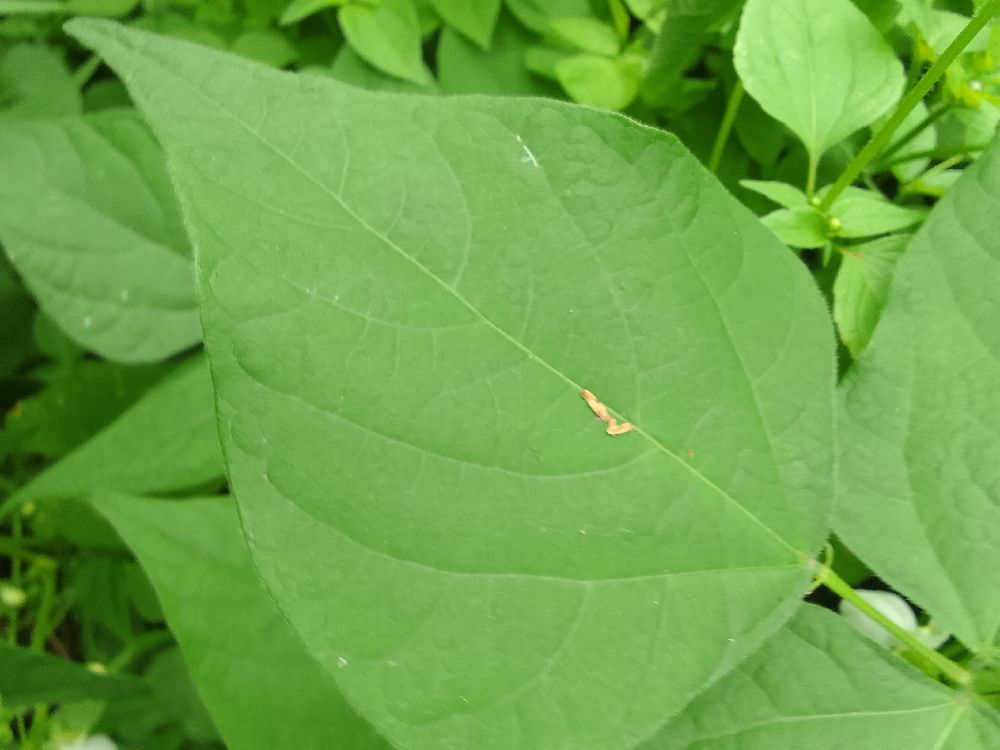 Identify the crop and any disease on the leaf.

common bean, healthy
